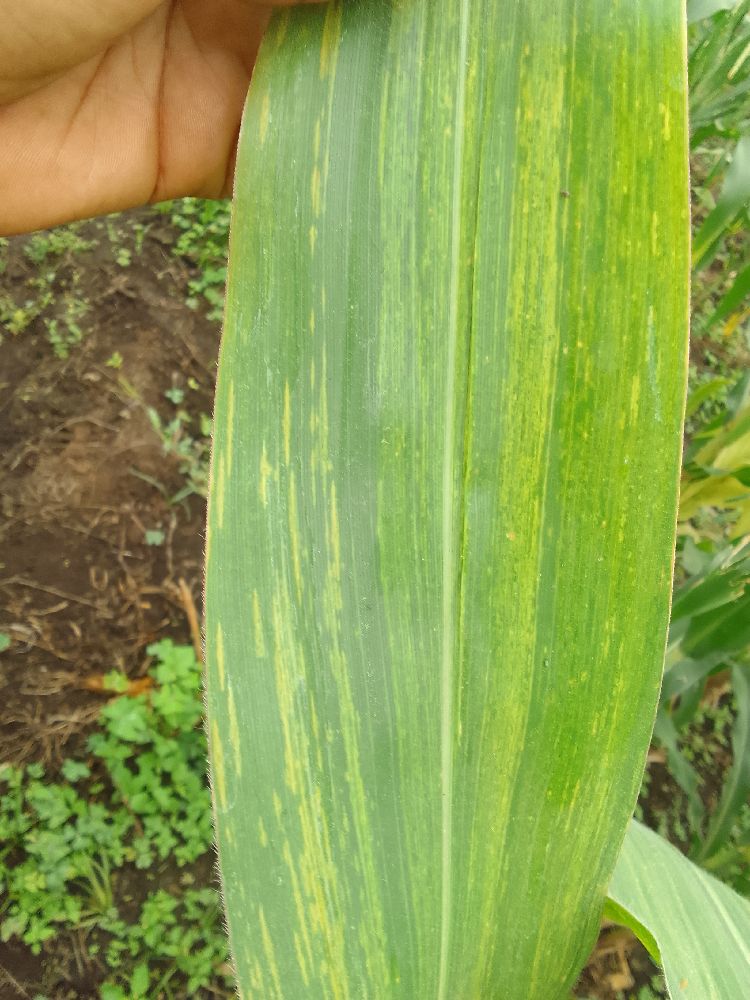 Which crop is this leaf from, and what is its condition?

maize, maize lethal necrosis
